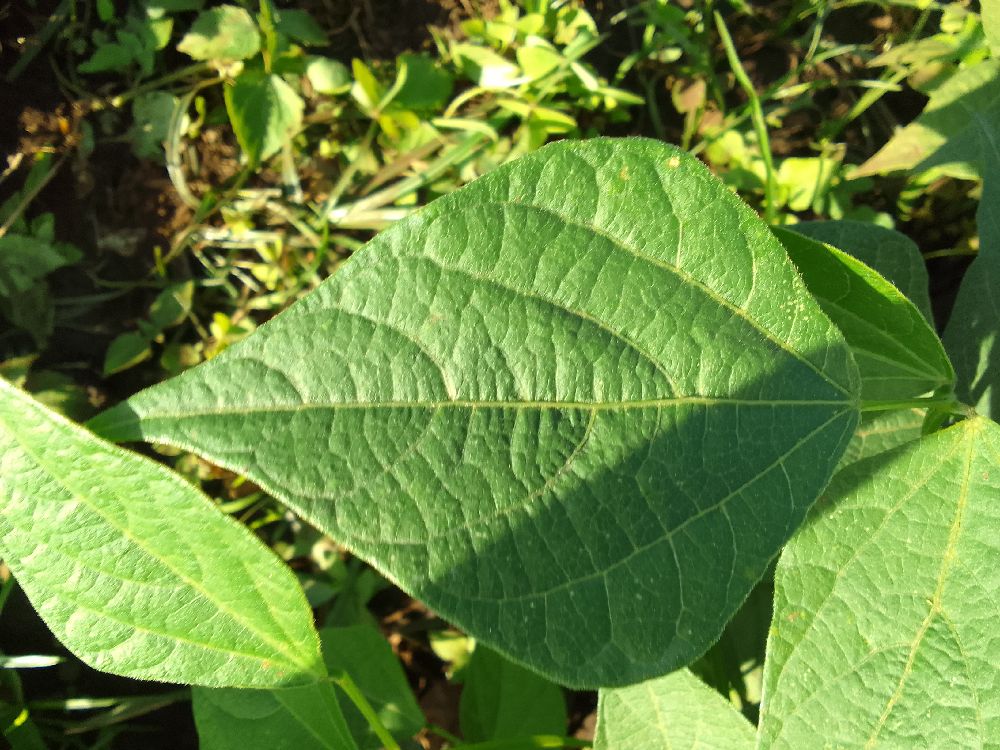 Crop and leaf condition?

common bean, healthy
